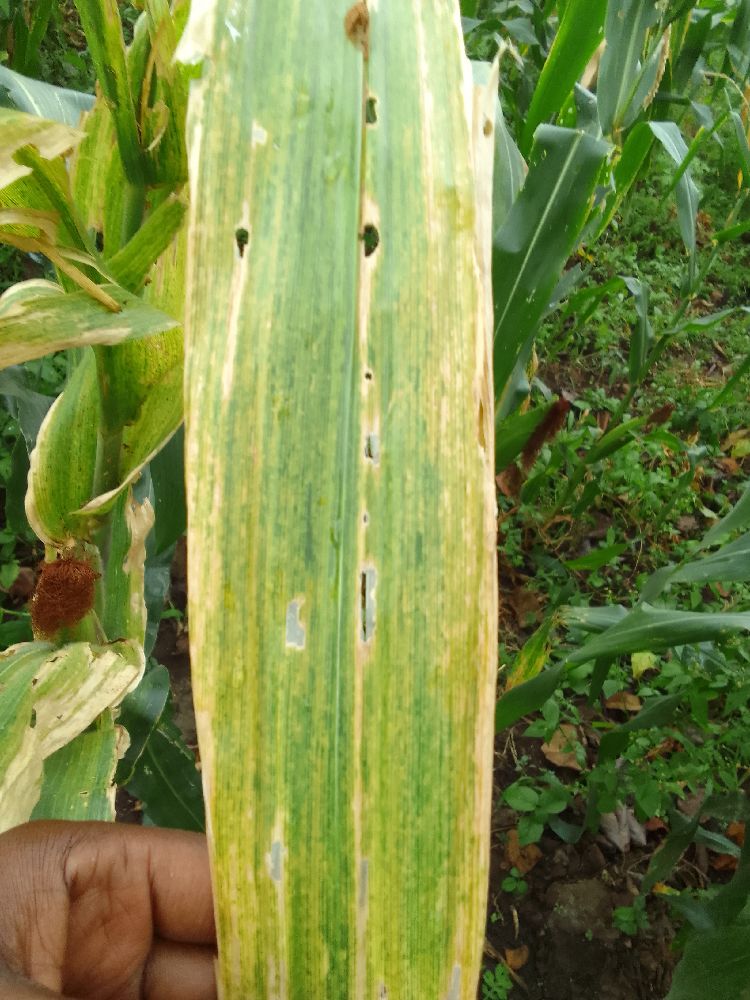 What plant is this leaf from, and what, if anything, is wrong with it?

maize, maize lethal necrosis
